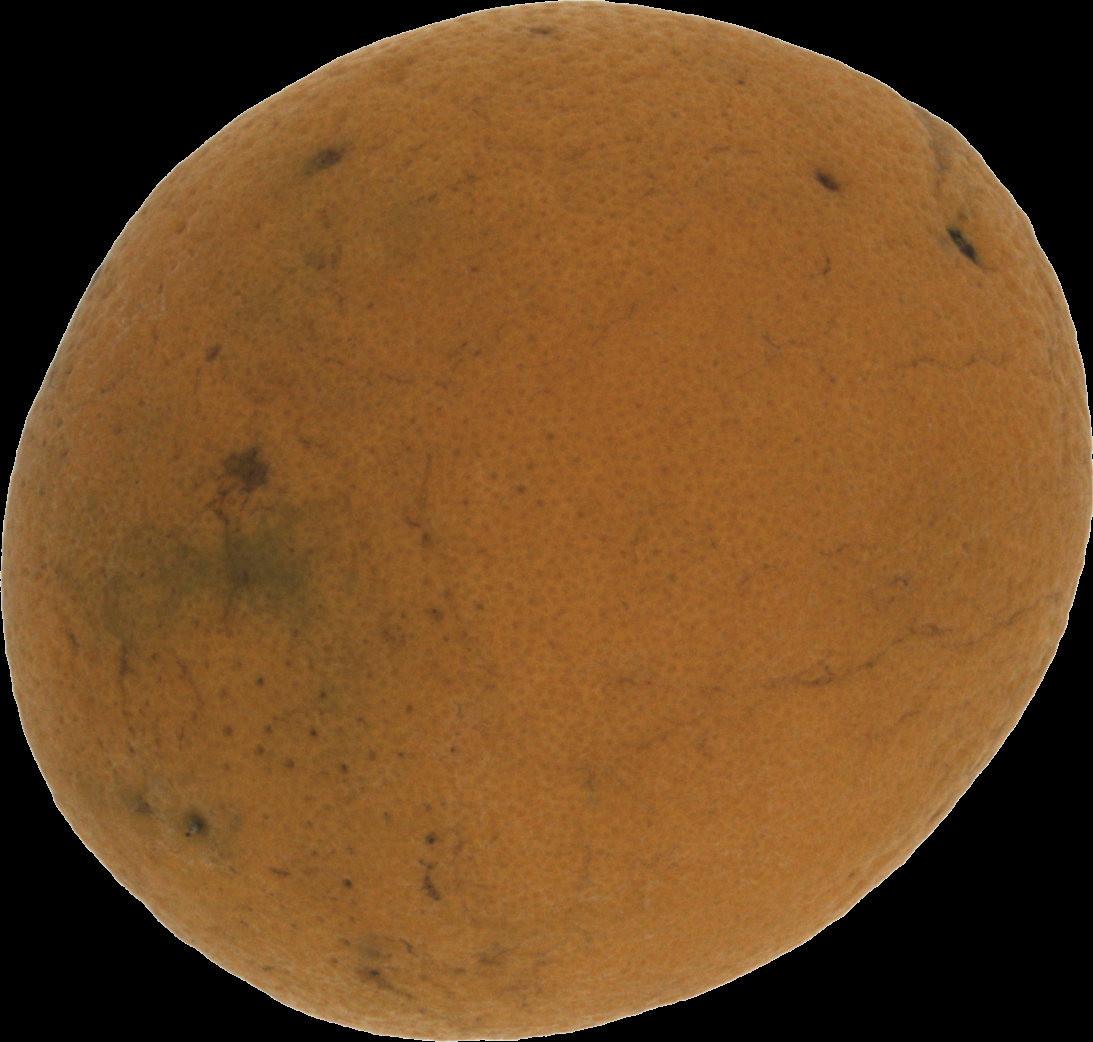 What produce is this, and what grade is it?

orange, bad
